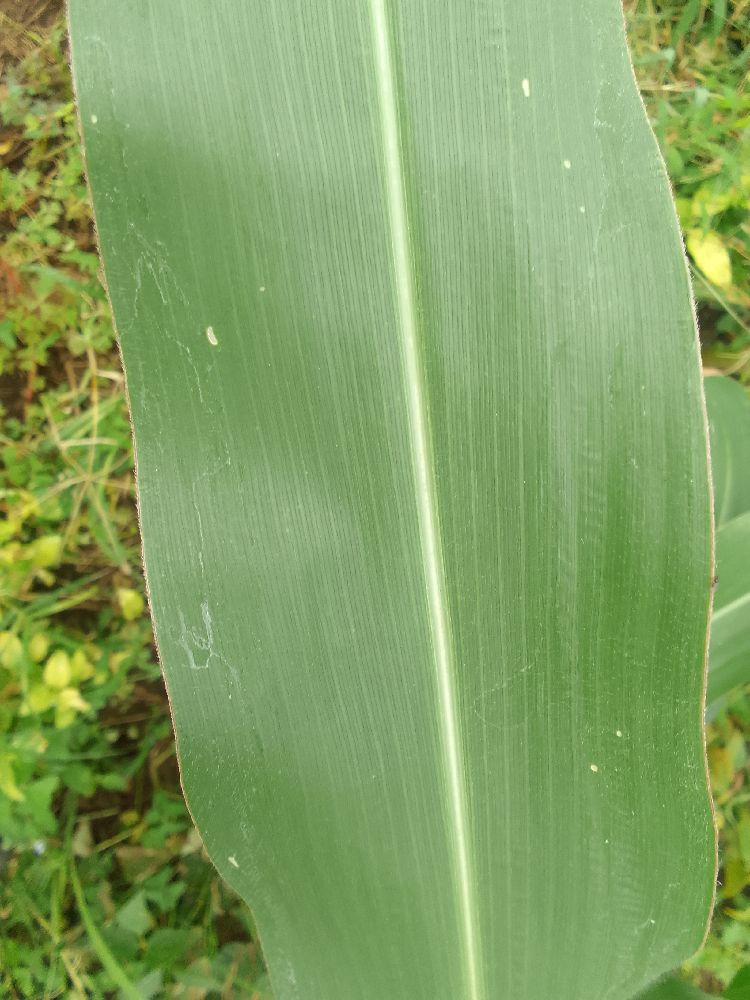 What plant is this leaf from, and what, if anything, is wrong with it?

maize, healthy
